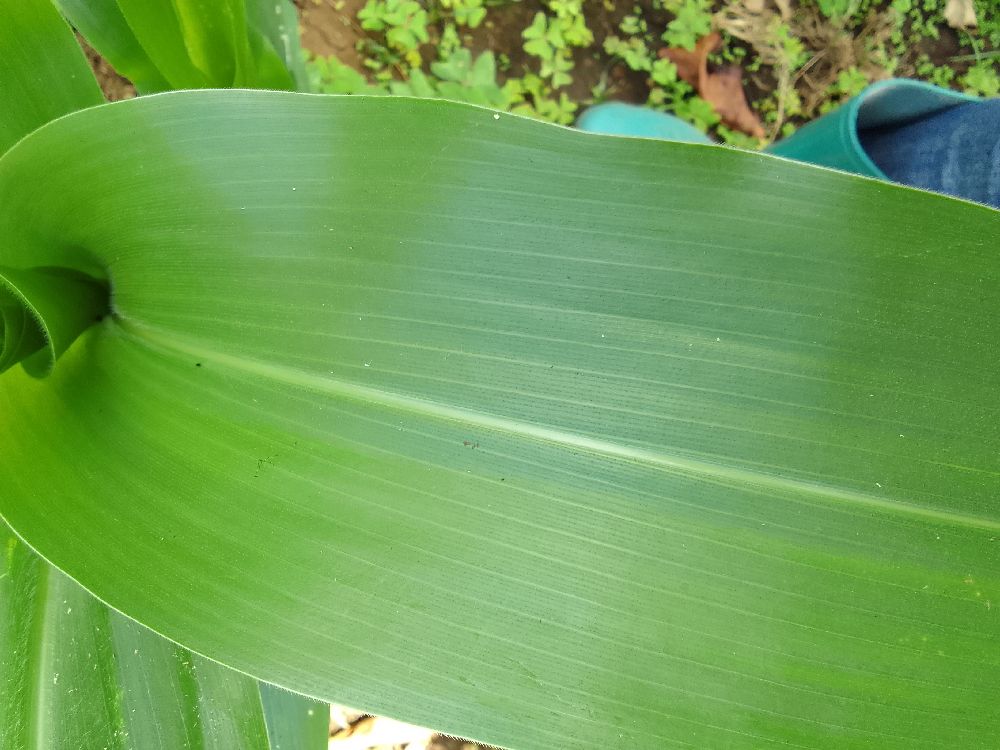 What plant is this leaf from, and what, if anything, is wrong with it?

maize, healthy
